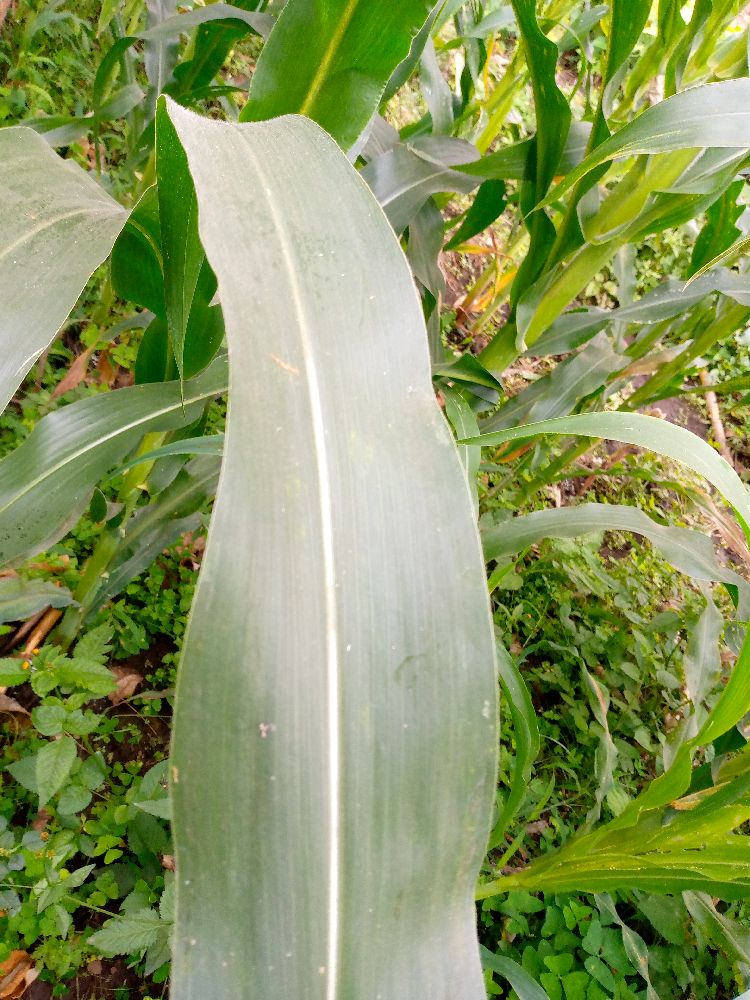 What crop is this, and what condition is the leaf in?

maize, healthy
